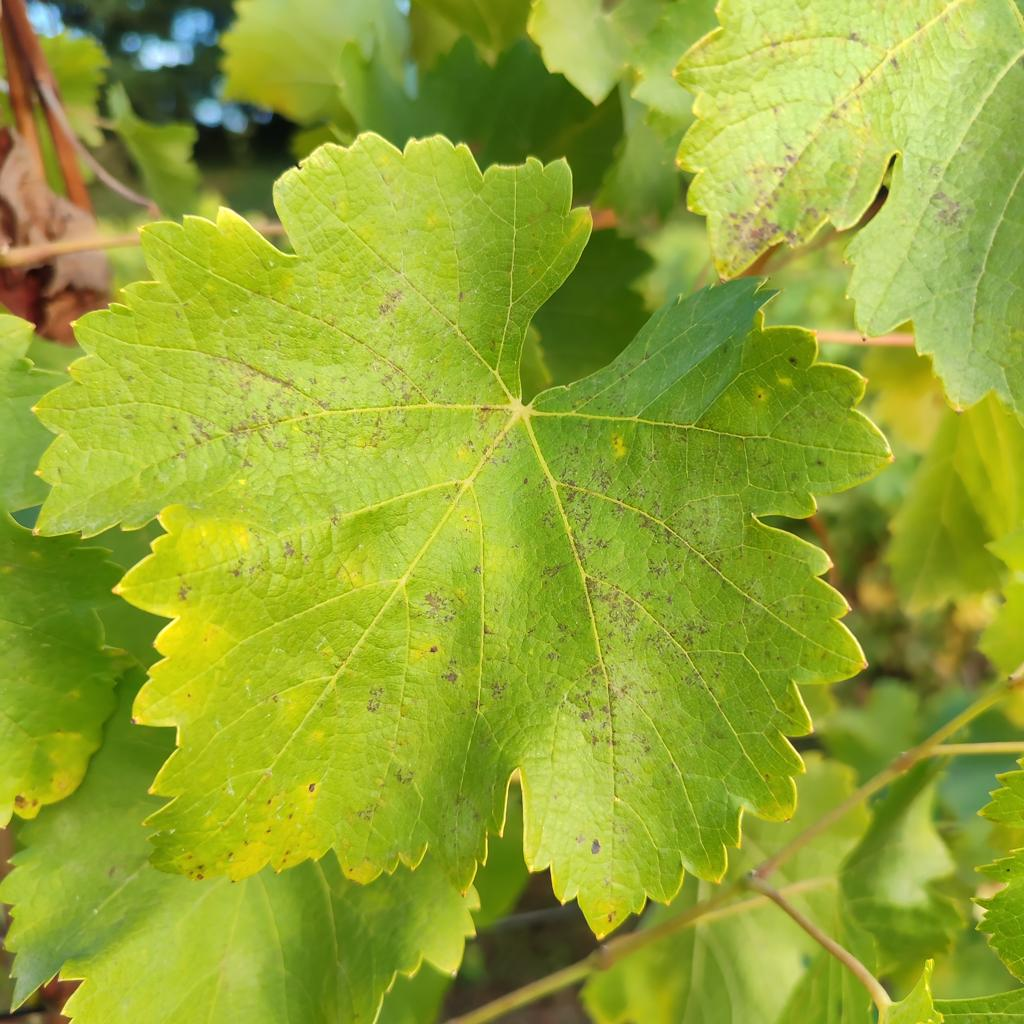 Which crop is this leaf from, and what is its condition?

grapevine, powdery mildew
